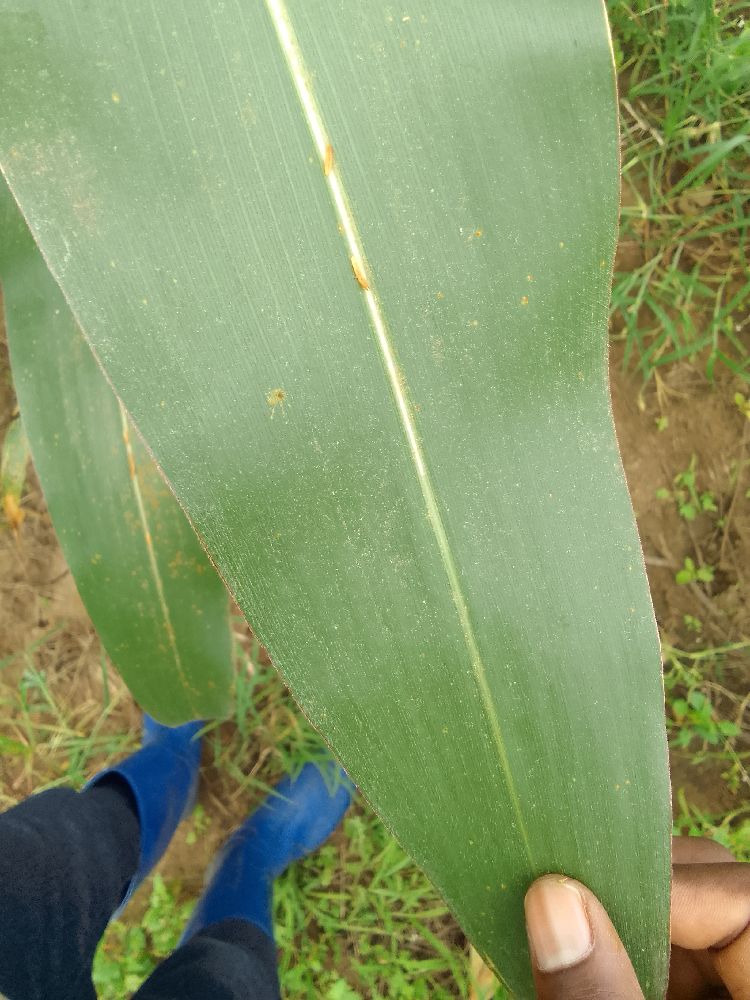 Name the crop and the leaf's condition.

maize, healthy
